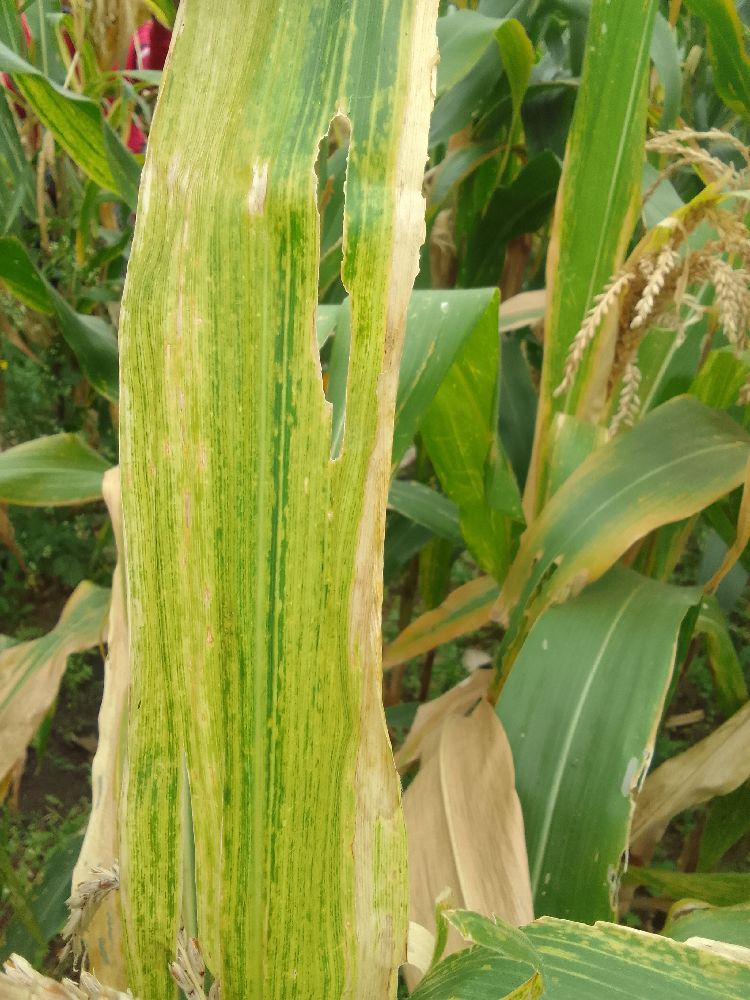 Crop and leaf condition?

maize, maize lethal necrosis
